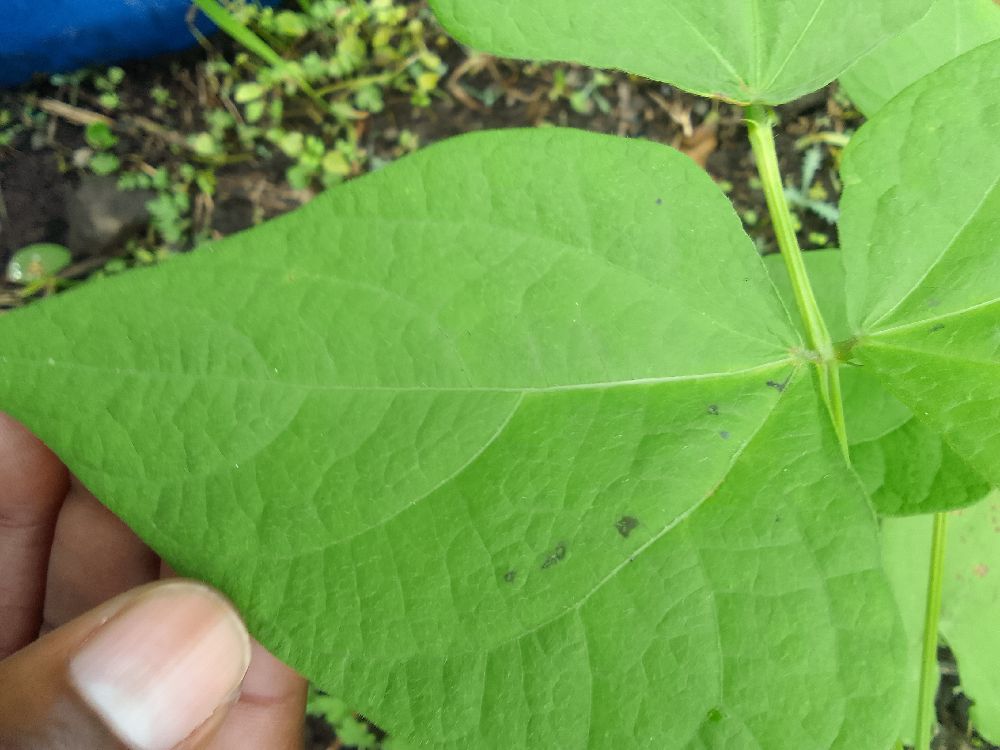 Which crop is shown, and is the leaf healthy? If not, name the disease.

common bean, healthy
